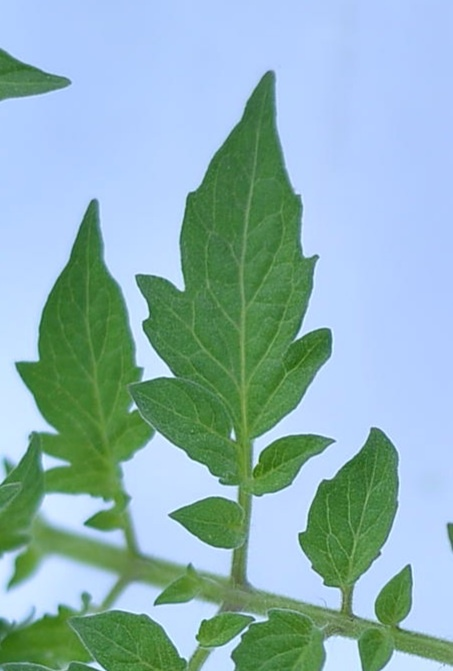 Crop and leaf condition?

tomato, healthy
